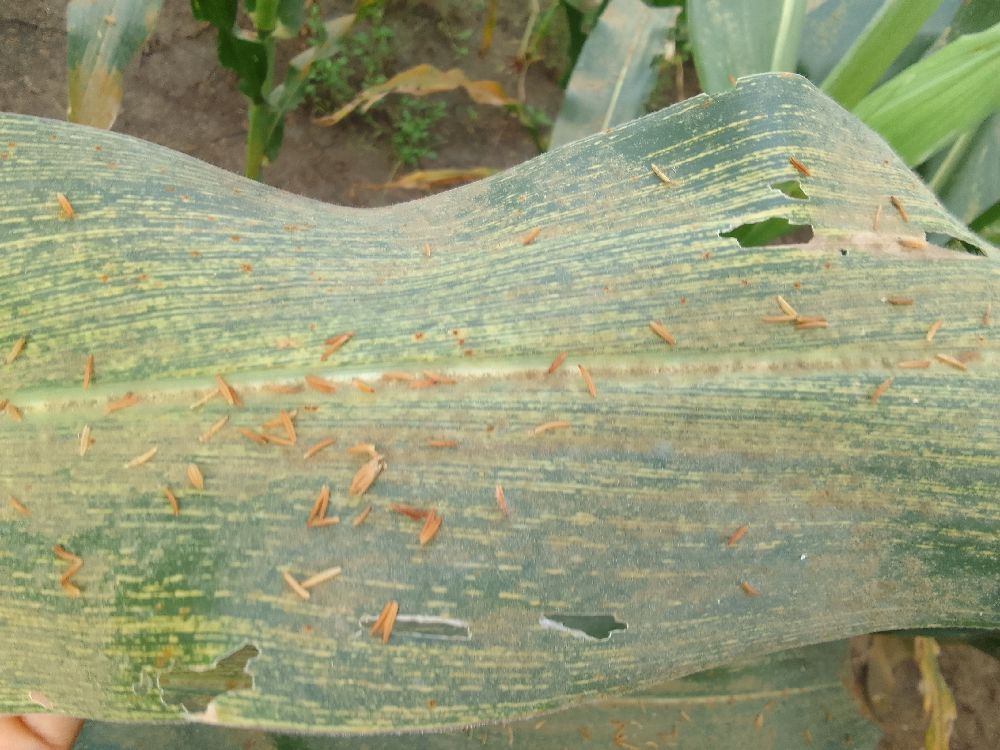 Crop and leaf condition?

maize, maize streak virus
